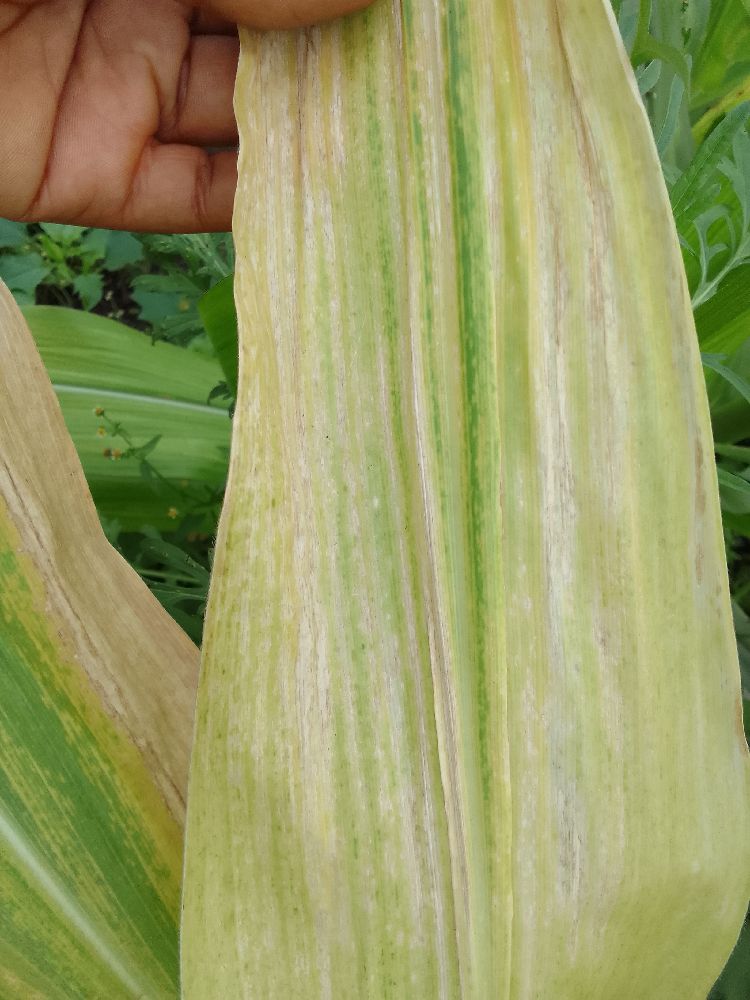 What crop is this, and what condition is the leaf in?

maize, maize lethal necrosis
